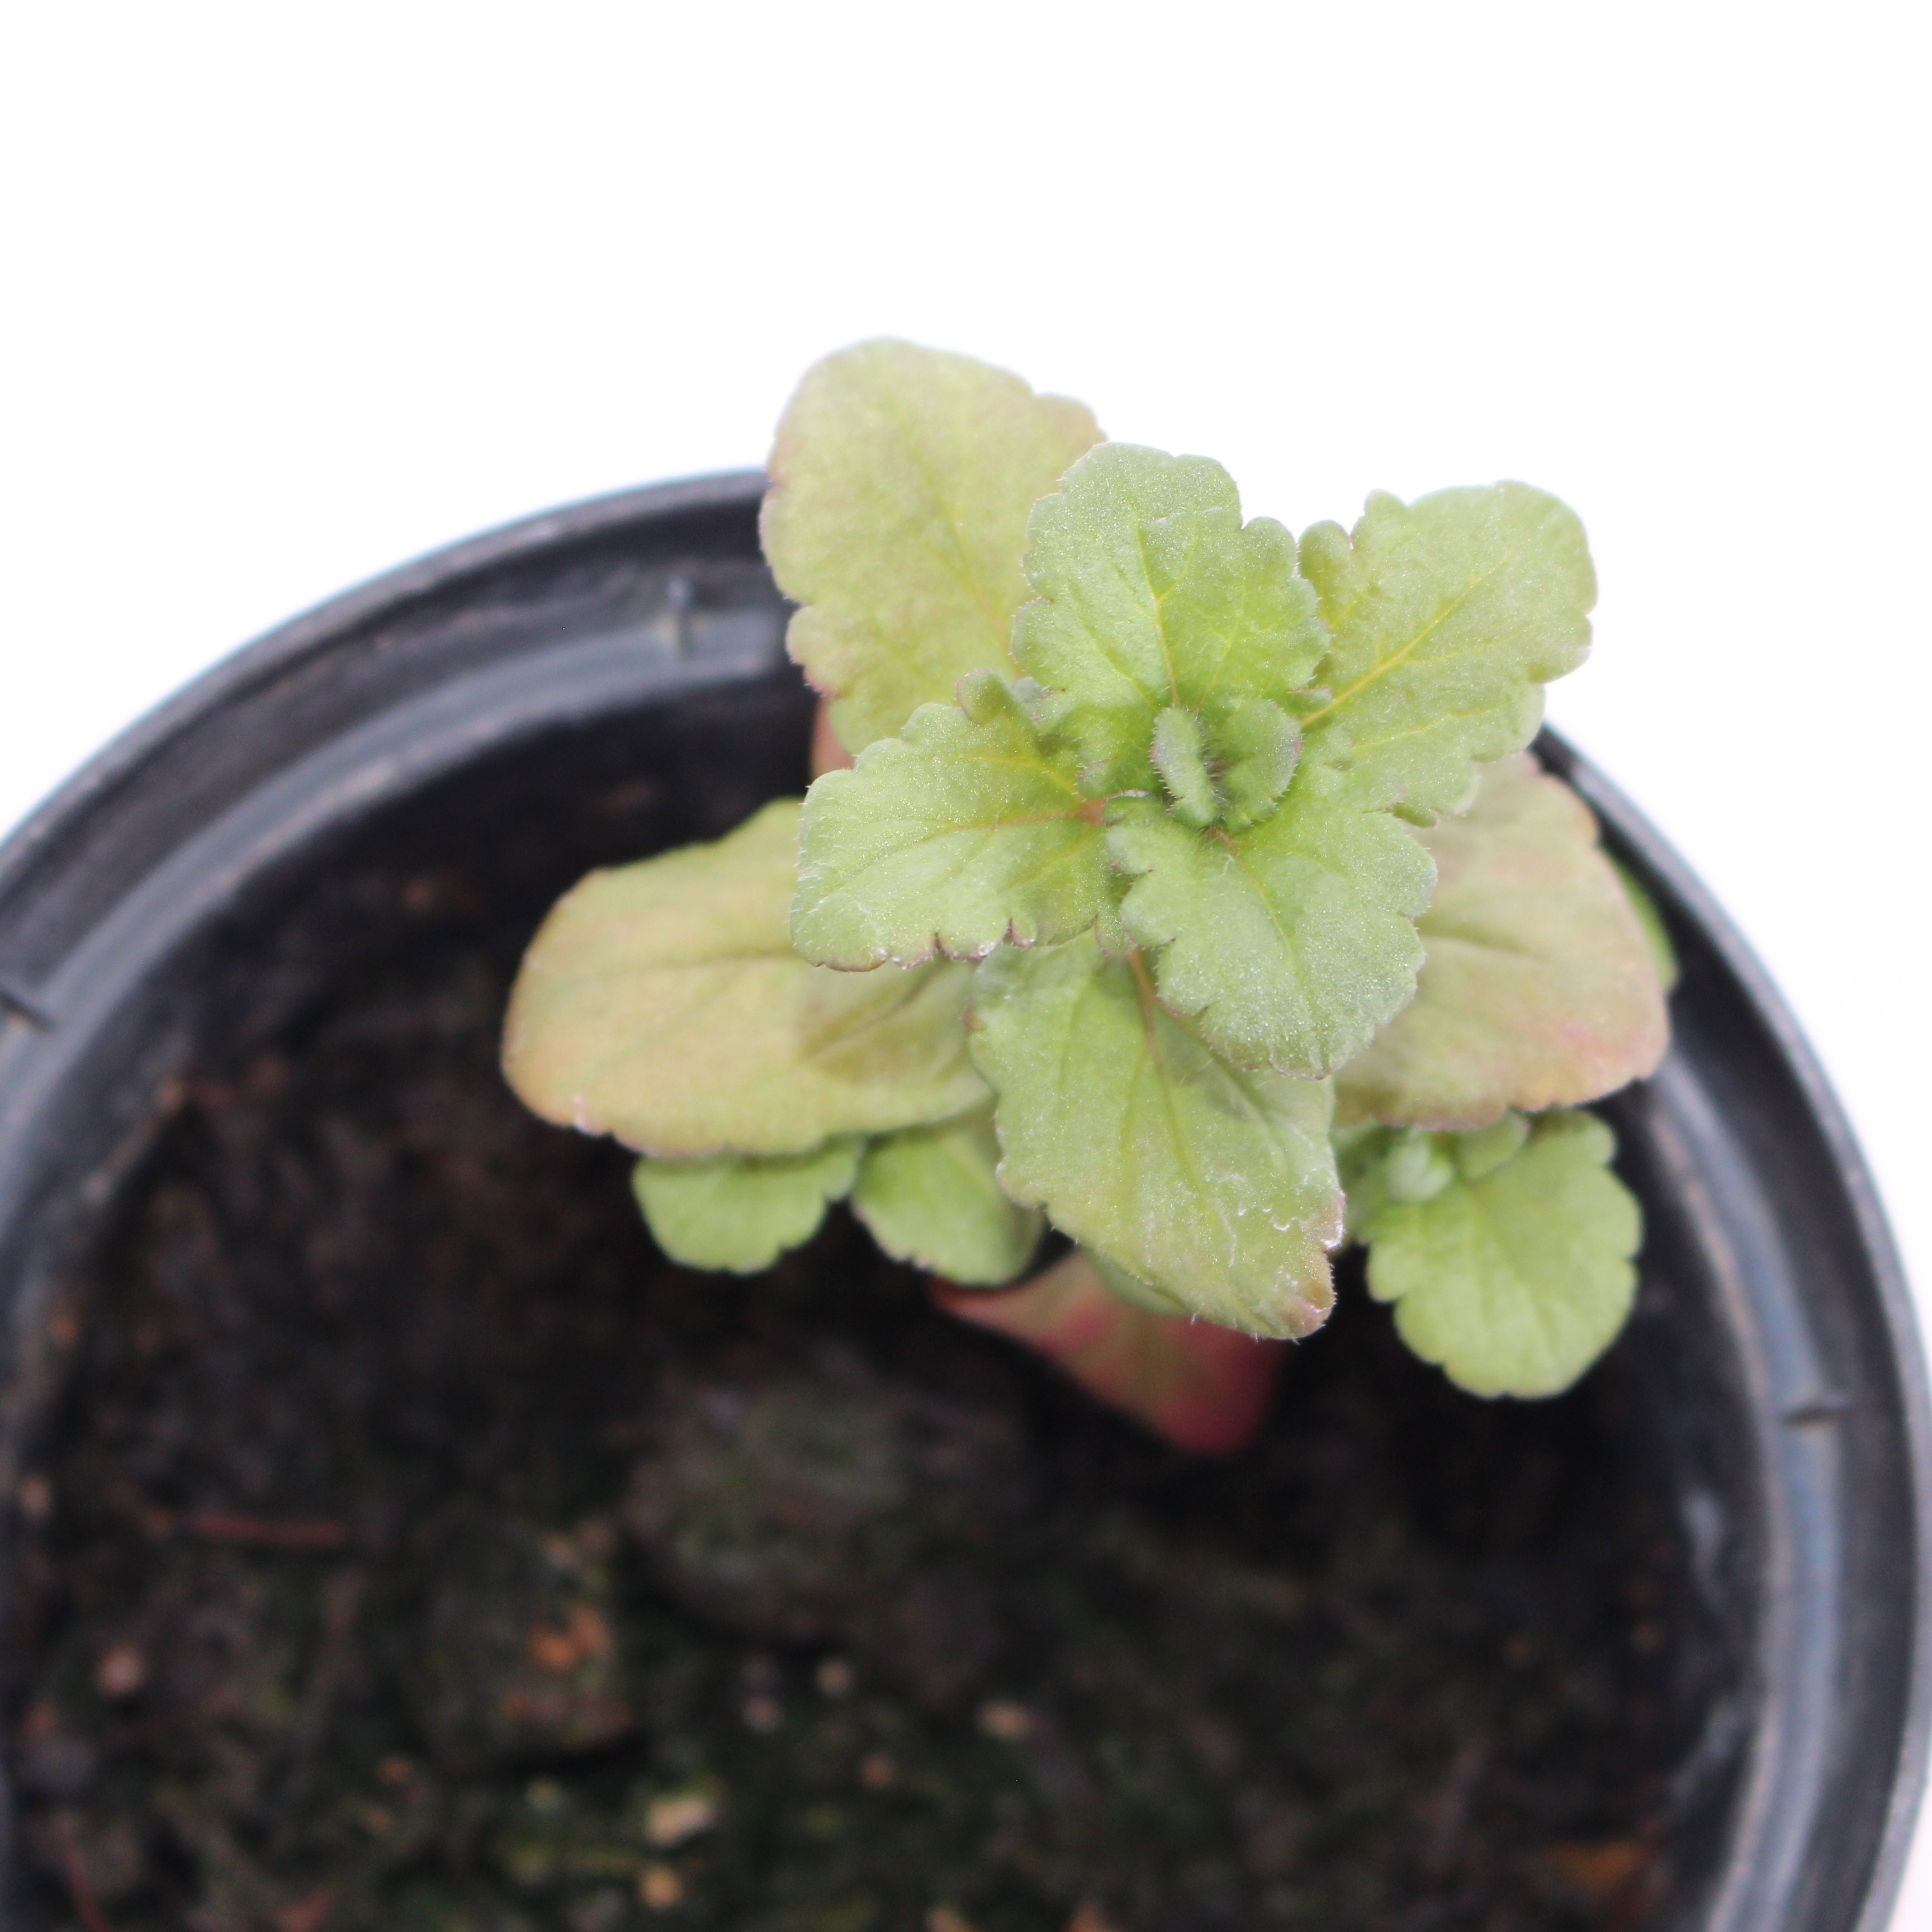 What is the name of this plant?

Veronica persica
